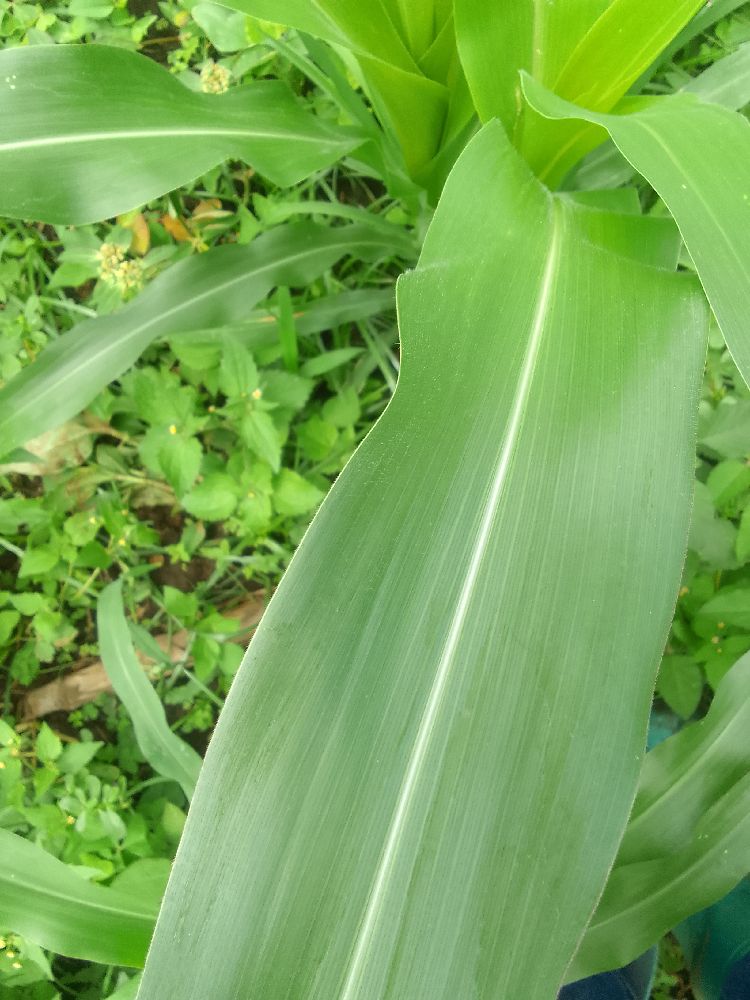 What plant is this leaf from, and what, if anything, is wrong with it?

maize, healthy
